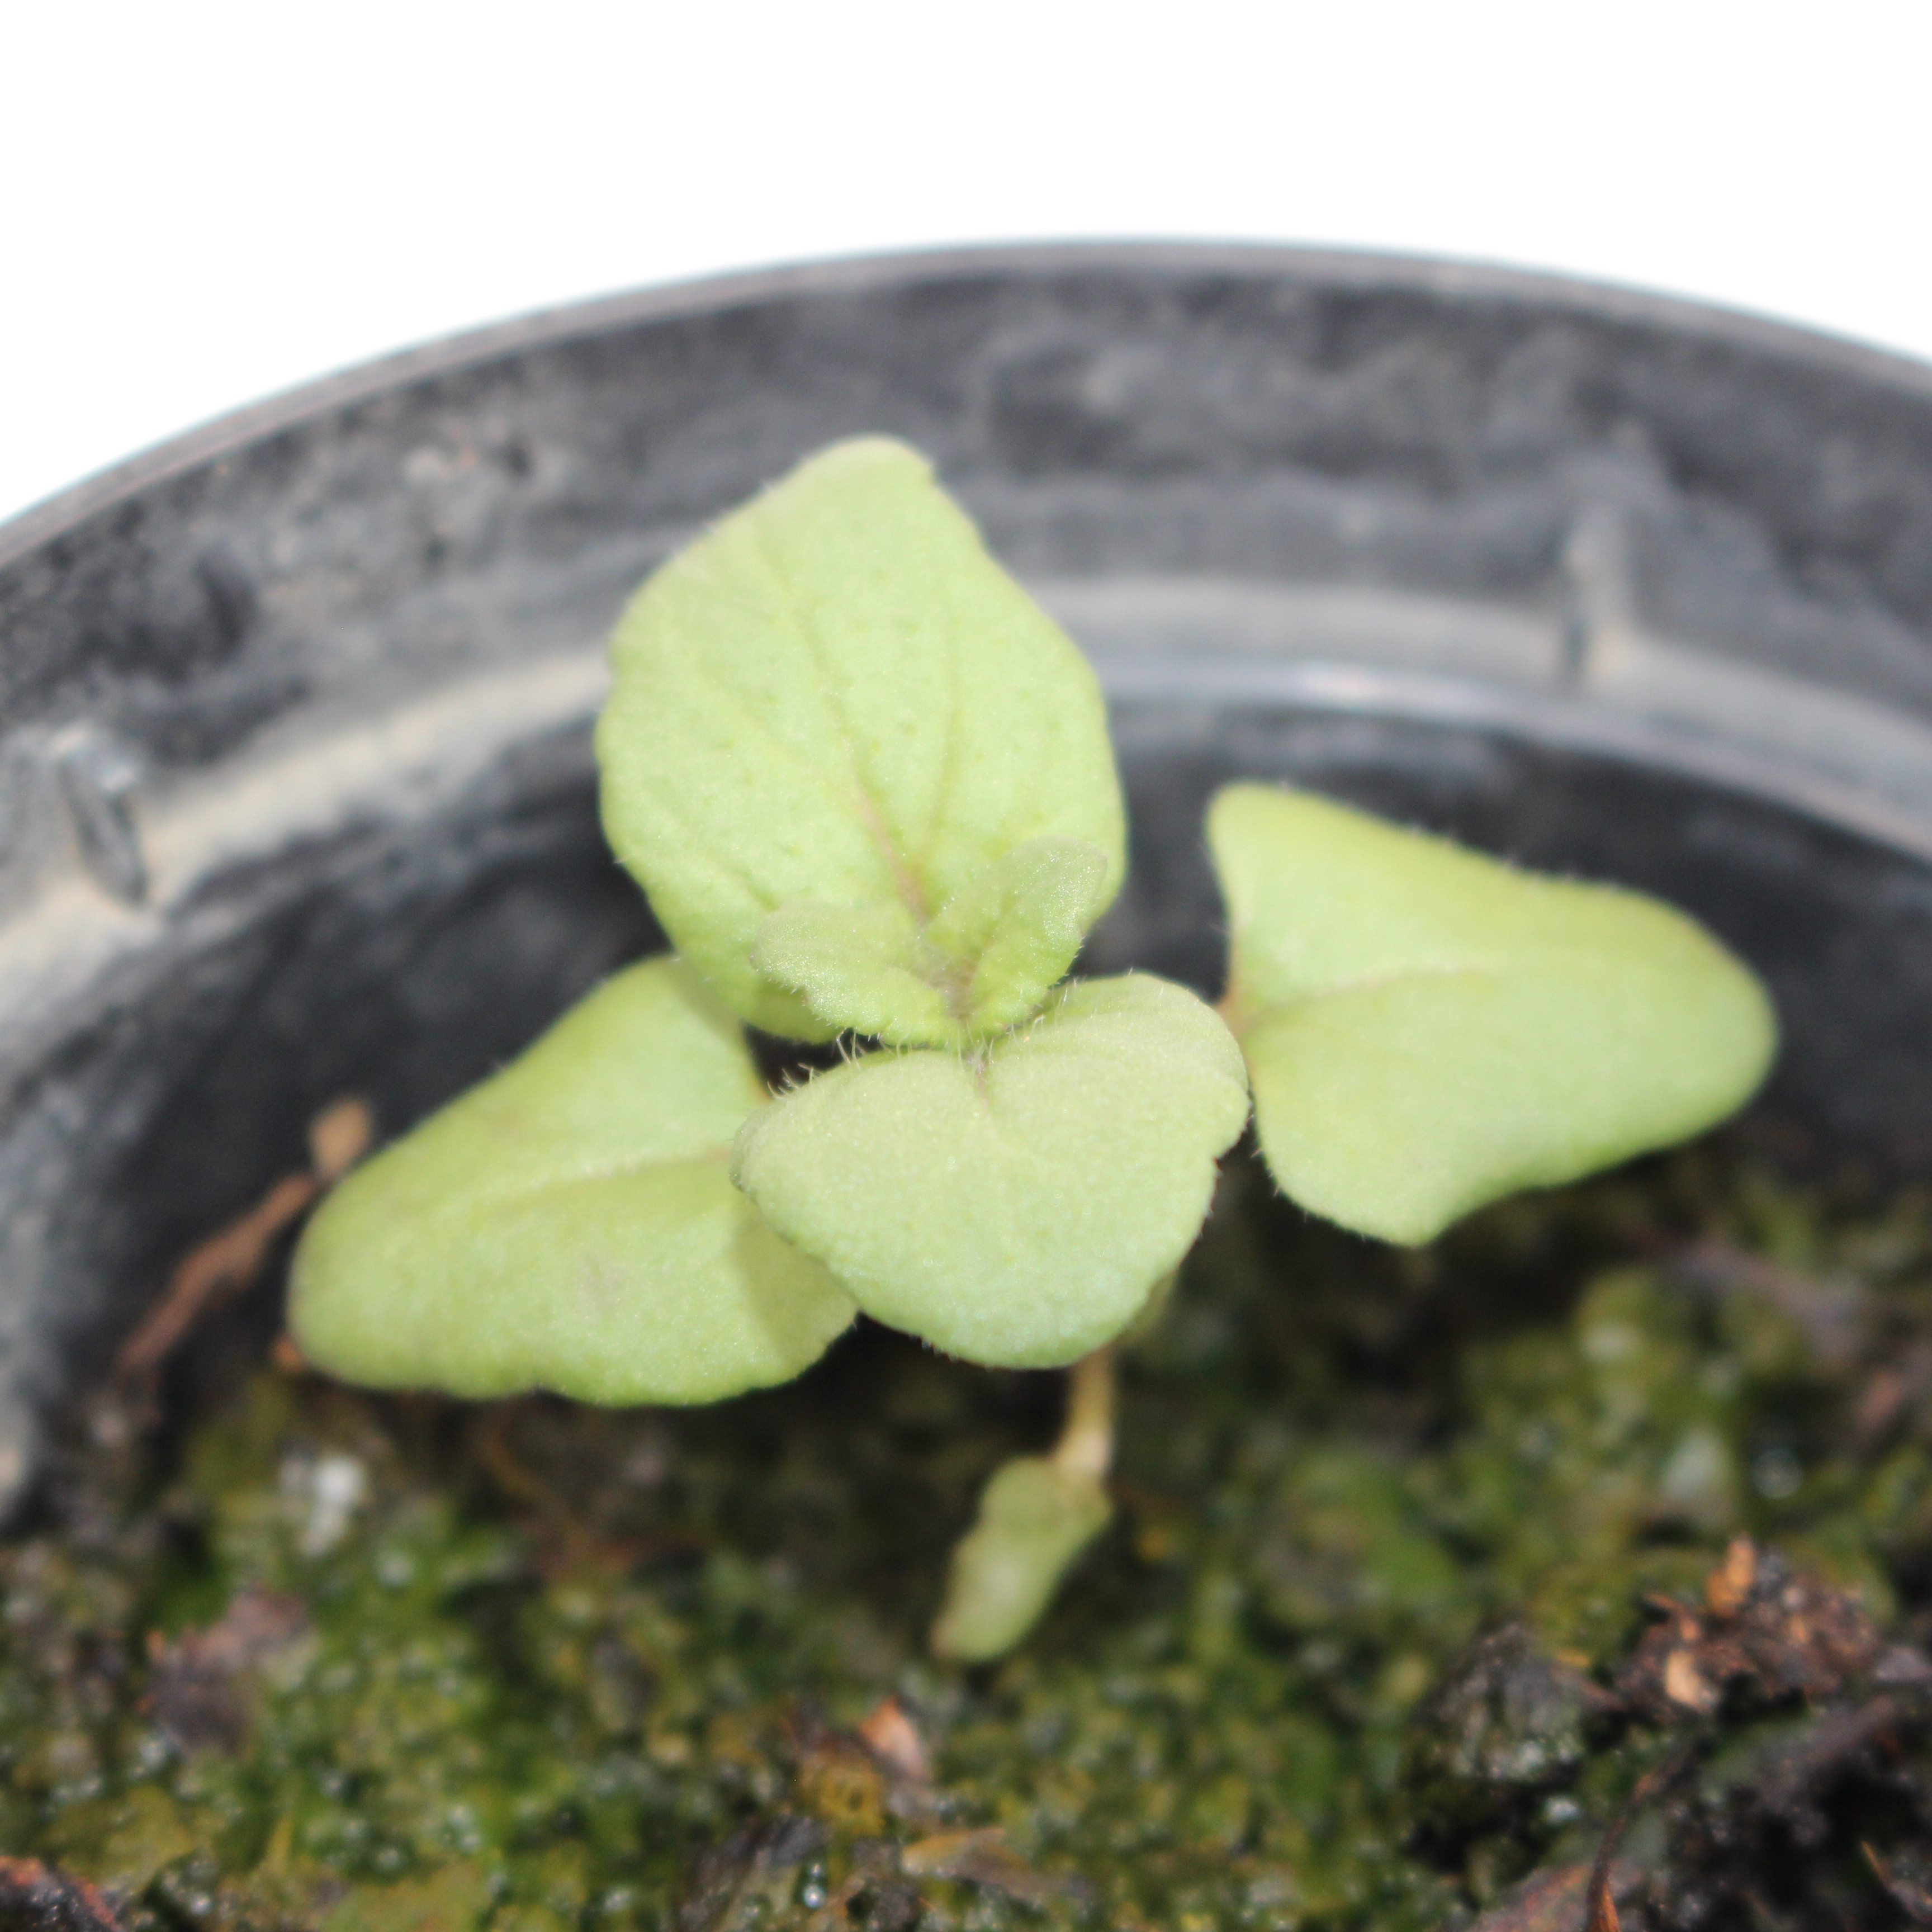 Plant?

Veronica persica
